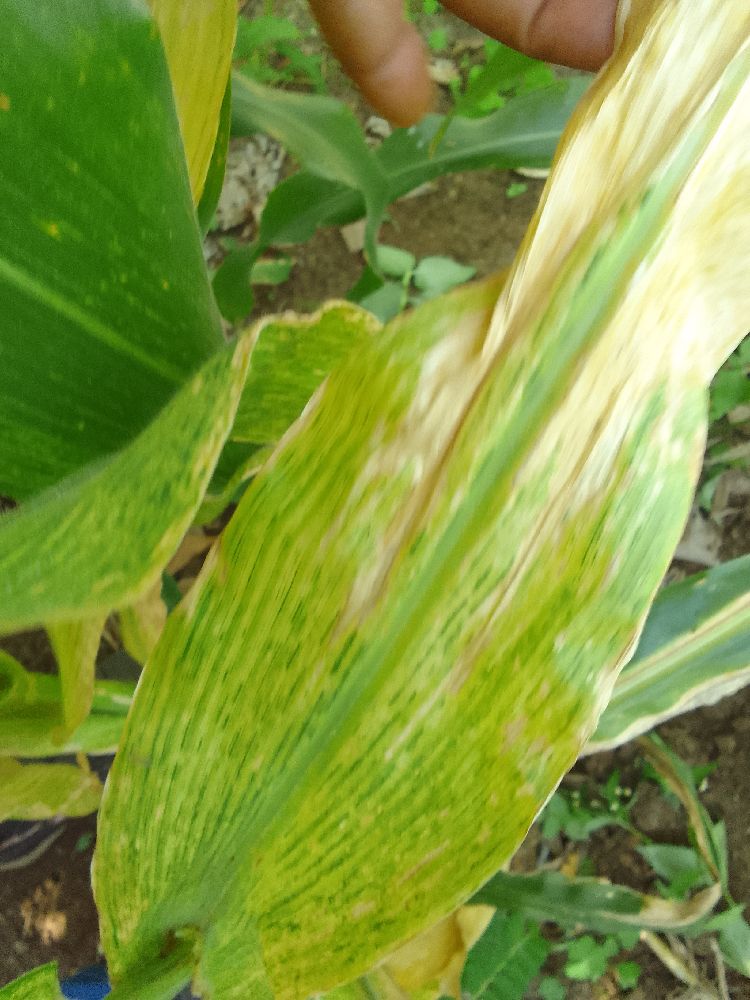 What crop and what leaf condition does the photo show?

maize, maize lethal necrosis
